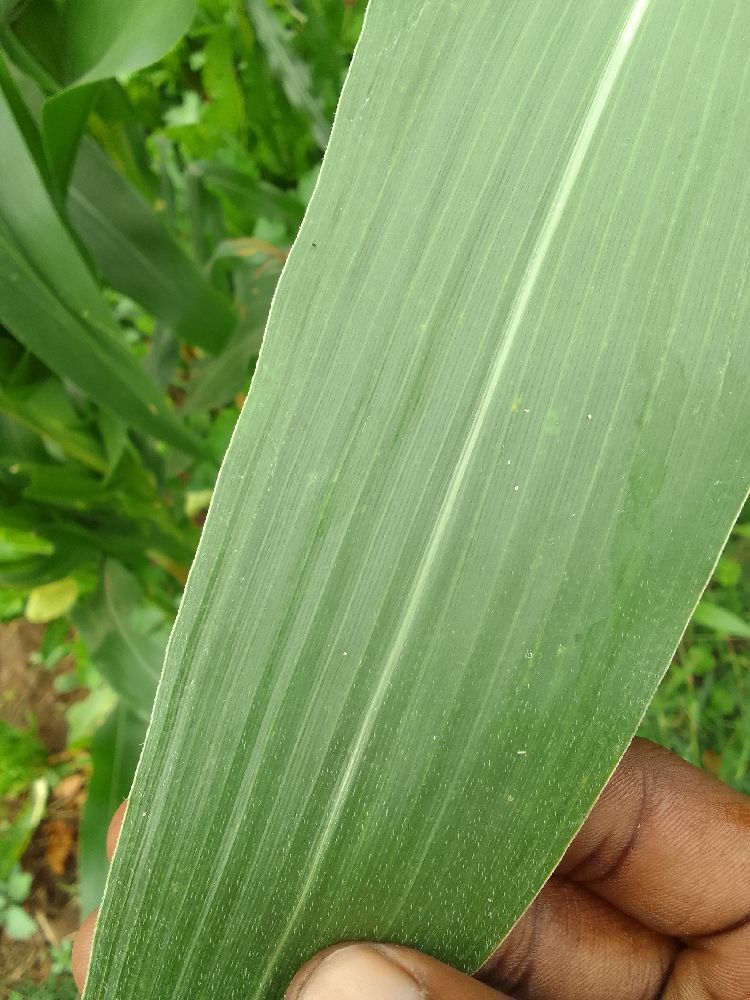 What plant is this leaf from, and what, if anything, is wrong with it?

maize, healthy
